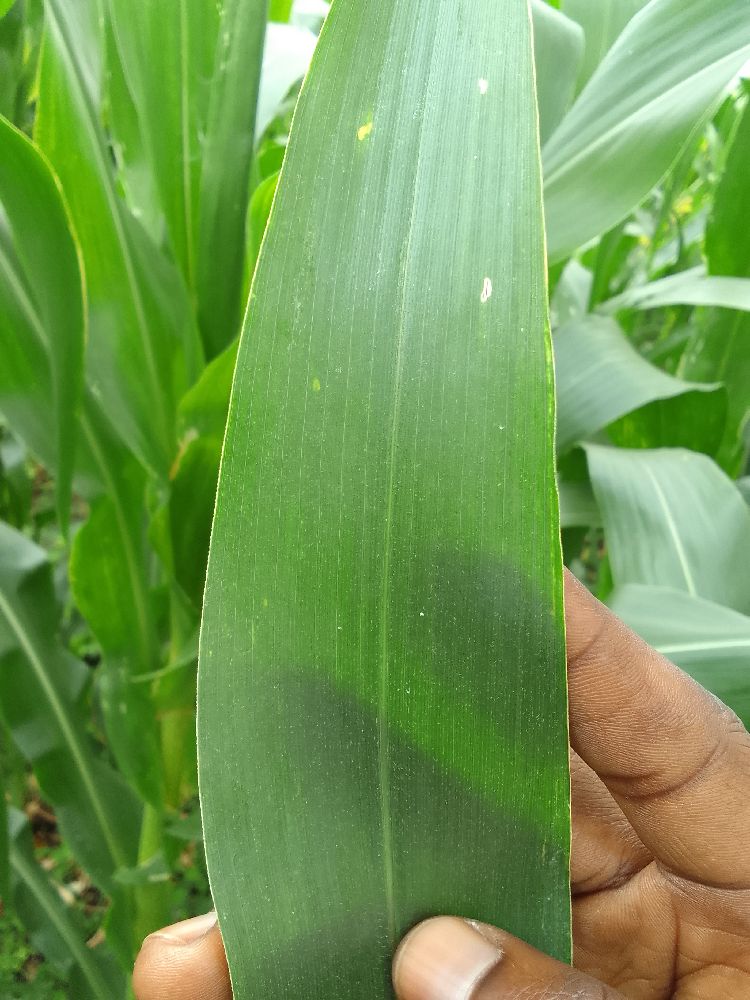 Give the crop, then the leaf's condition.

maize, healthy
